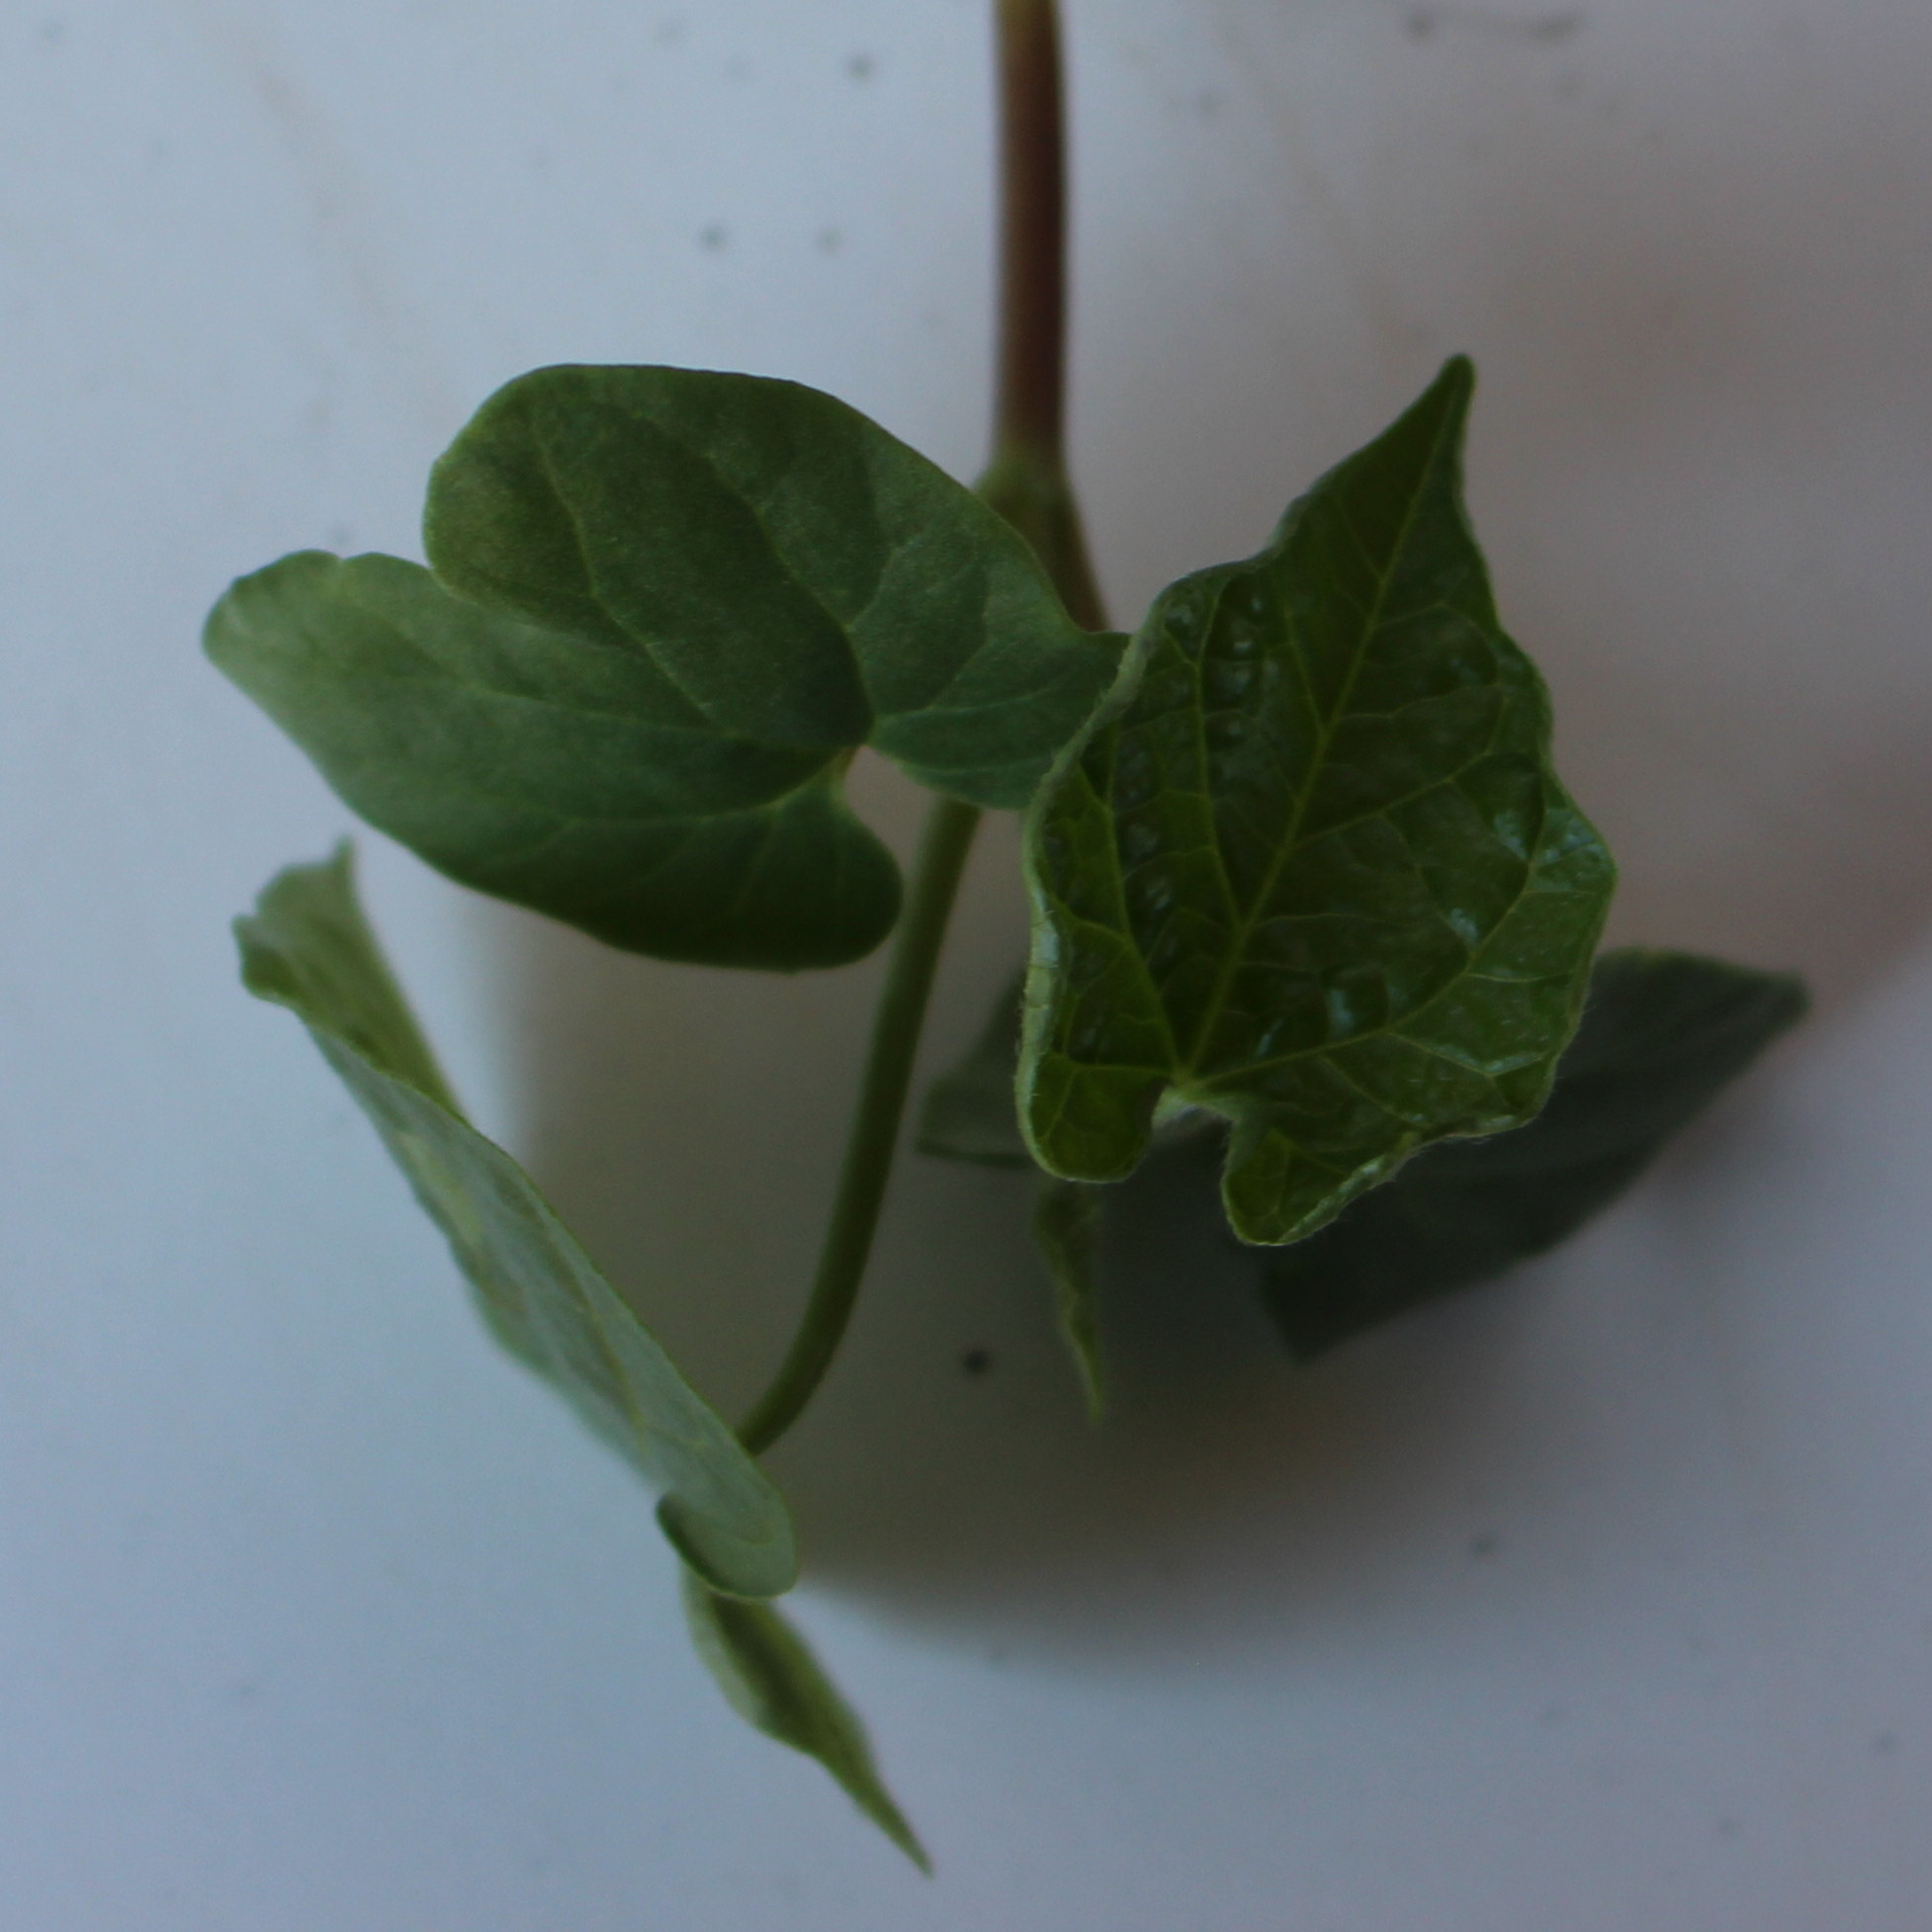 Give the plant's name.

Convolvulus arvensis
